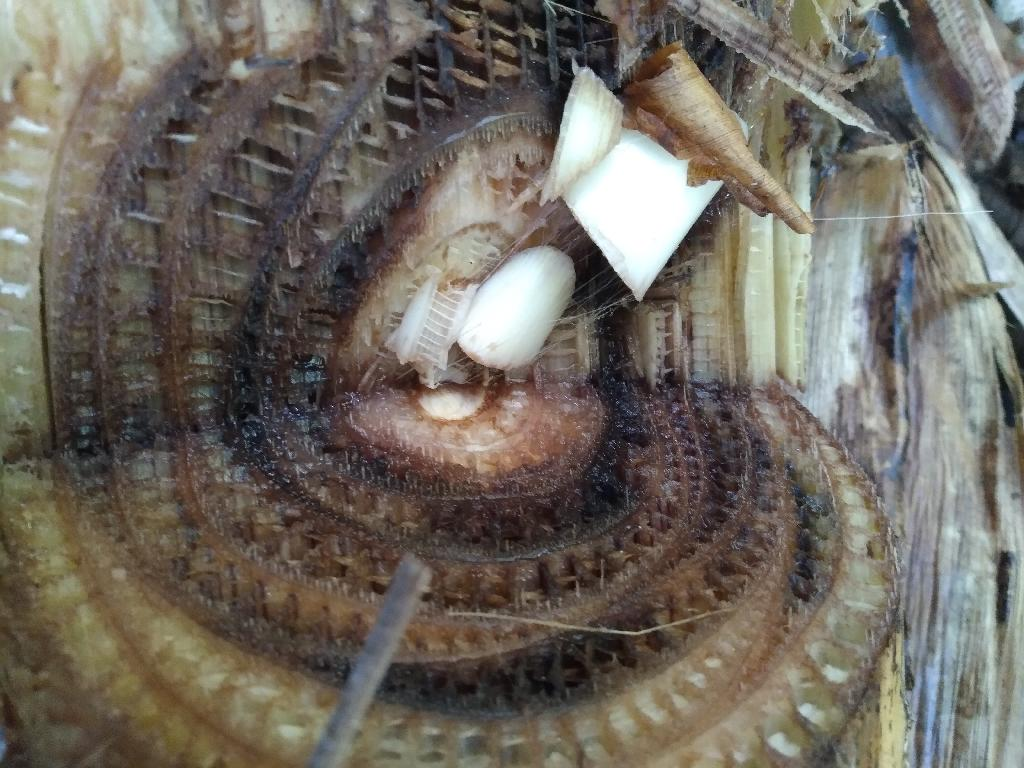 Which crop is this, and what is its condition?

banana, fusarium wilt race 1
